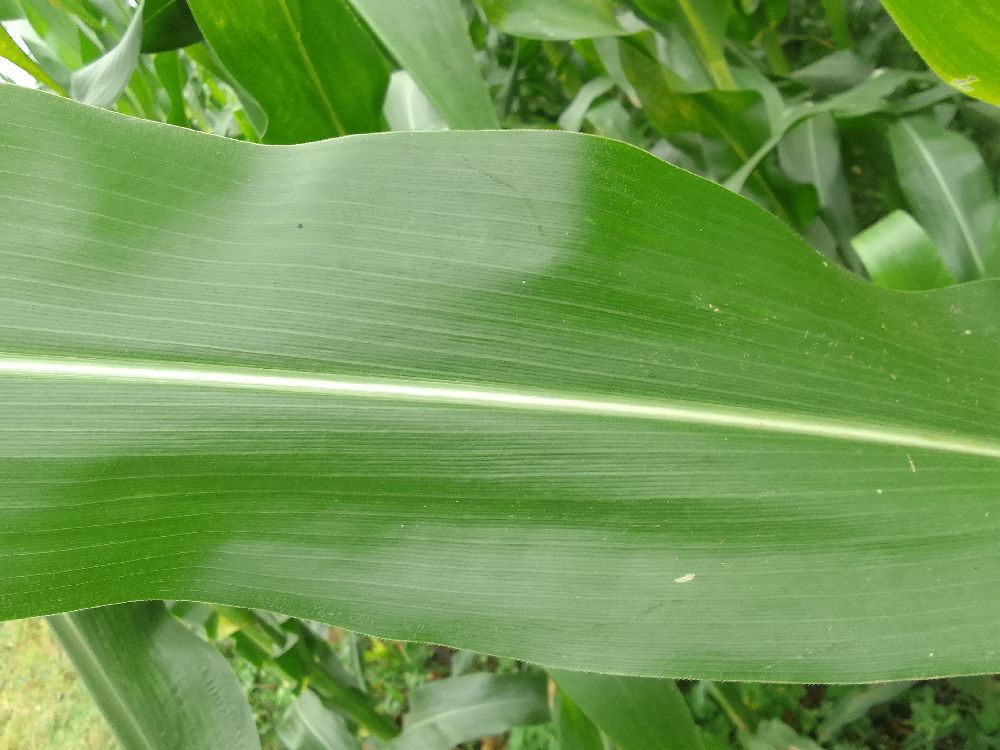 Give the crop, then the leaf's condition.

maize, healthy
